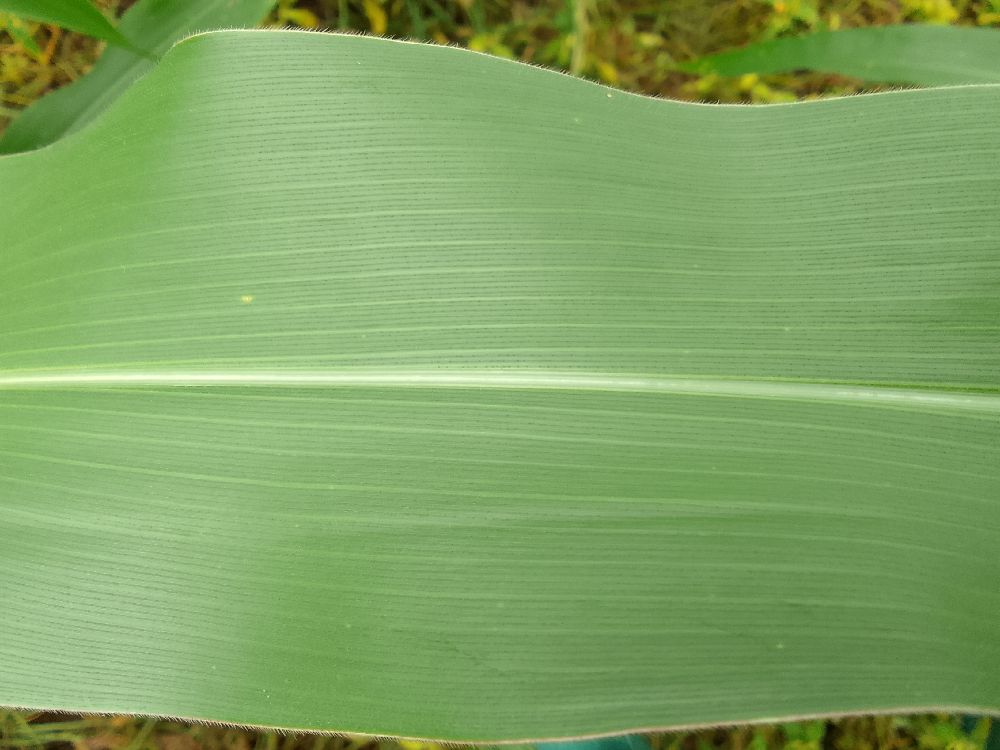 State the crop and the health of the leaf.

maize, healthy
